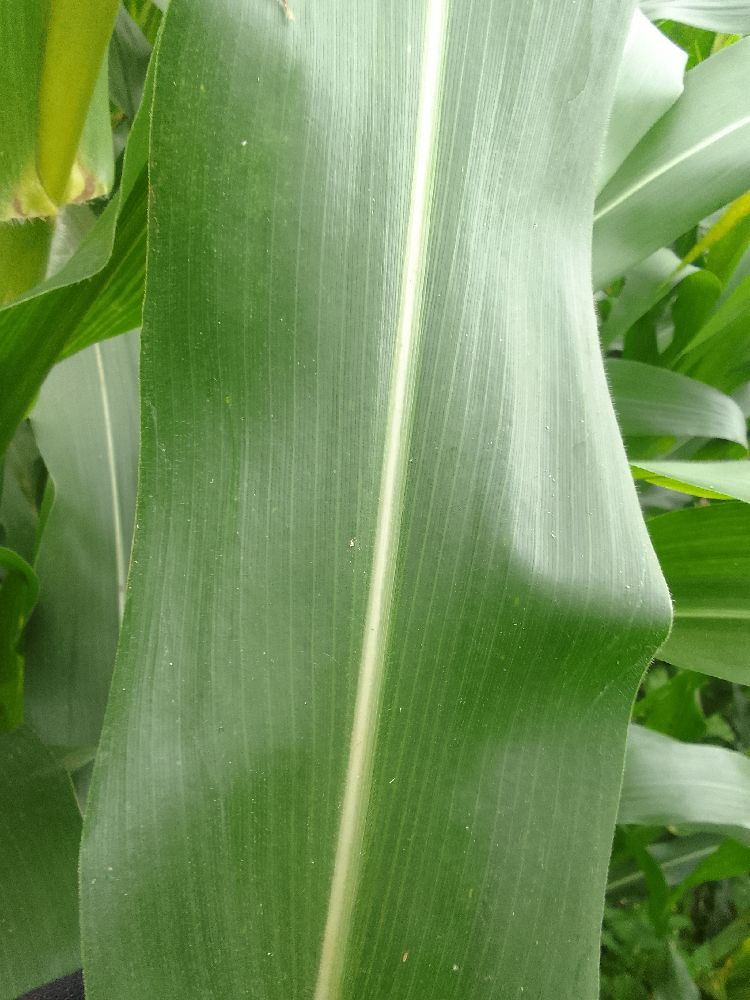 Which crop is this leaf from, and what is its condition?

maize, healthy
